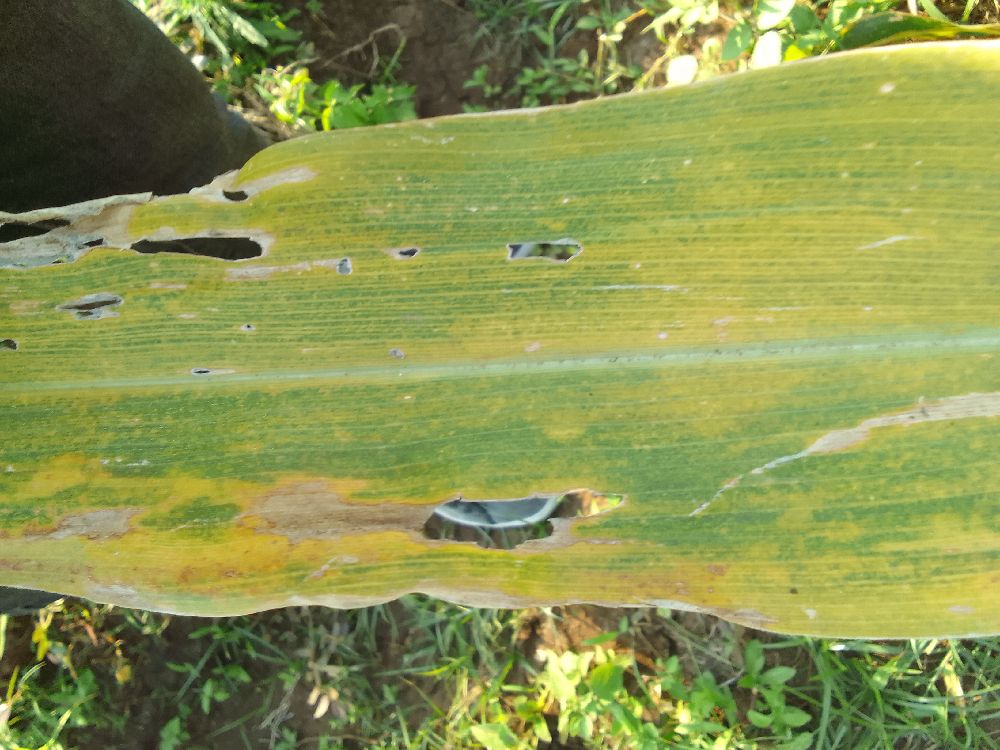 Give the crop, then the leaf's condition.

maize, maize lethal necrosis
